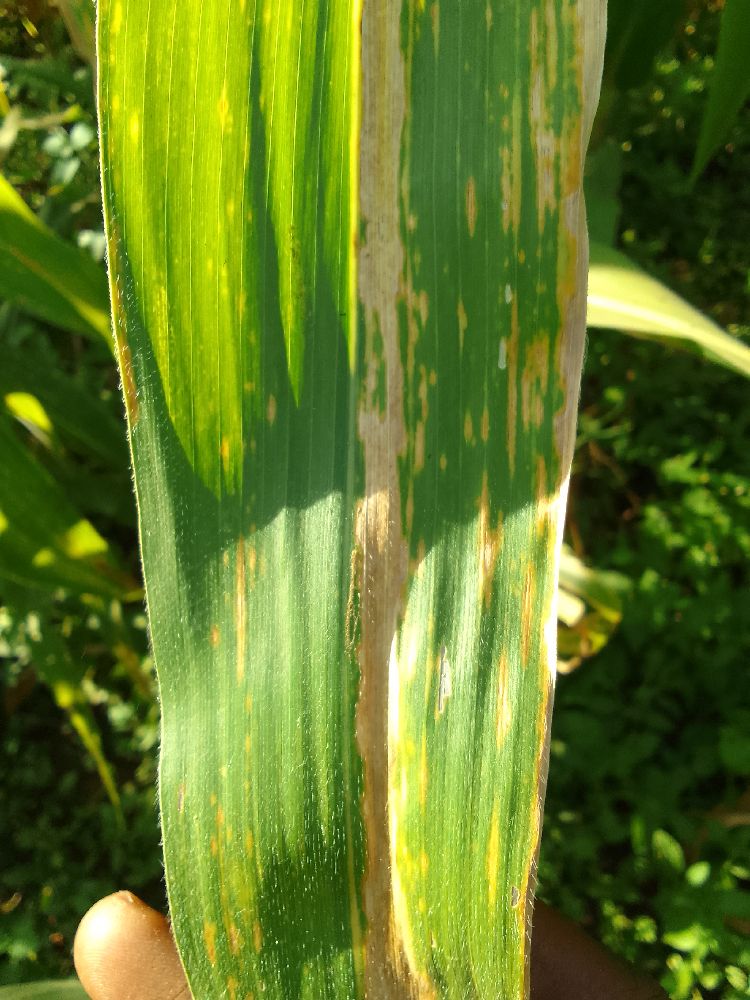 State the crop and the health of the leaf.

maize, maize lethal necrosis
